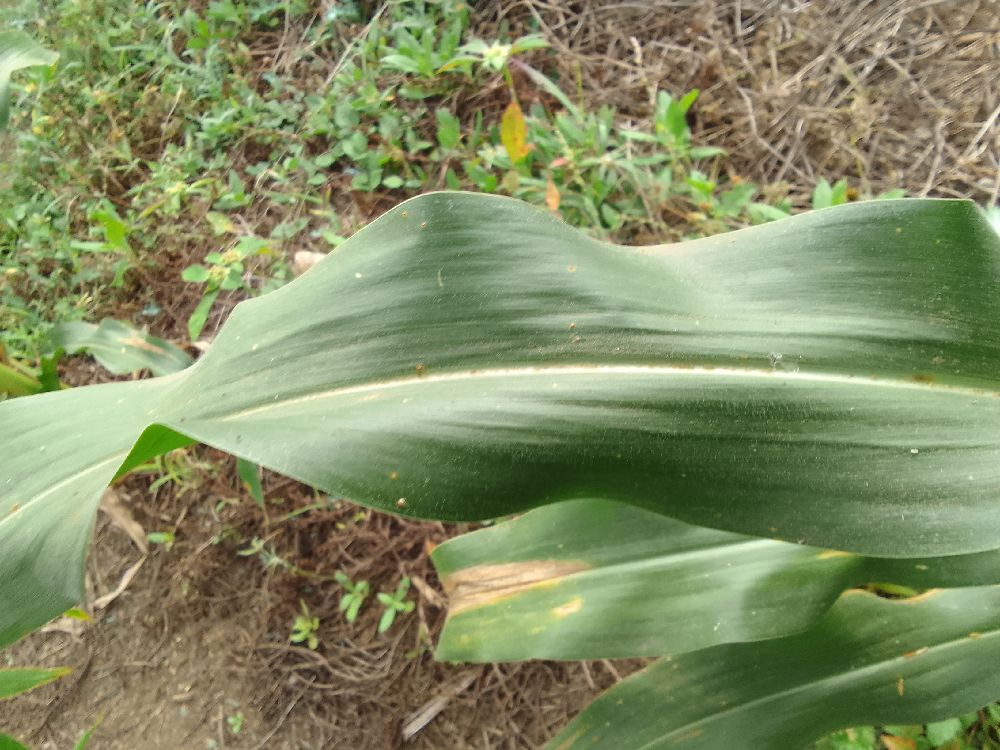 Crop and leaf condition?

maize, healthy
